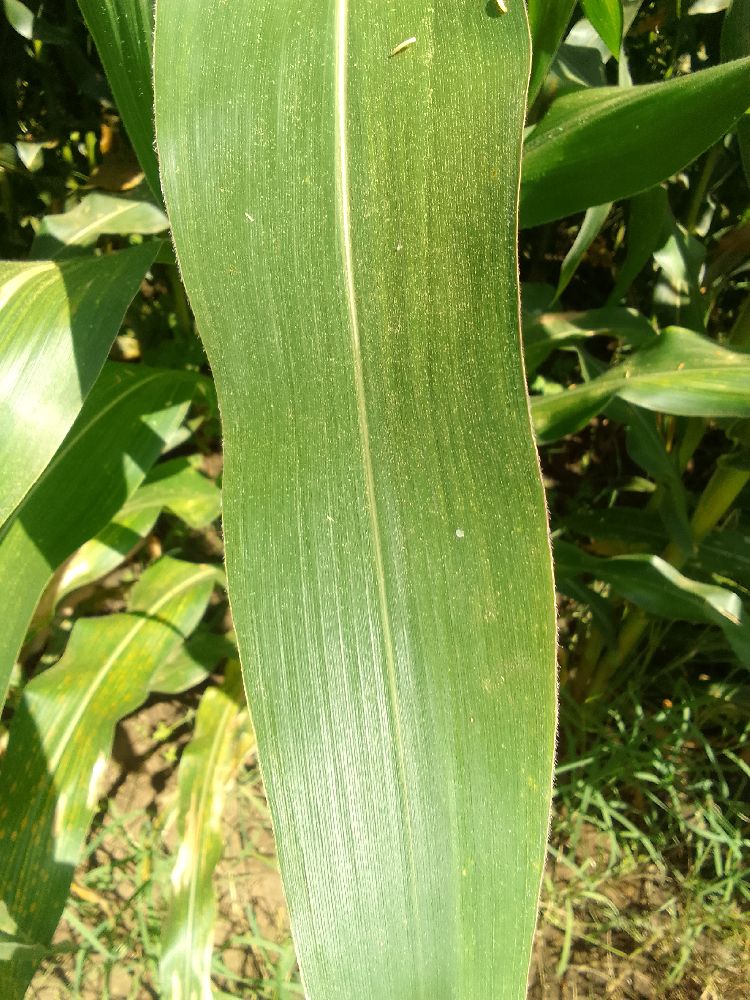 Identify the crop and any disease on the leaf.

maize, healthy
